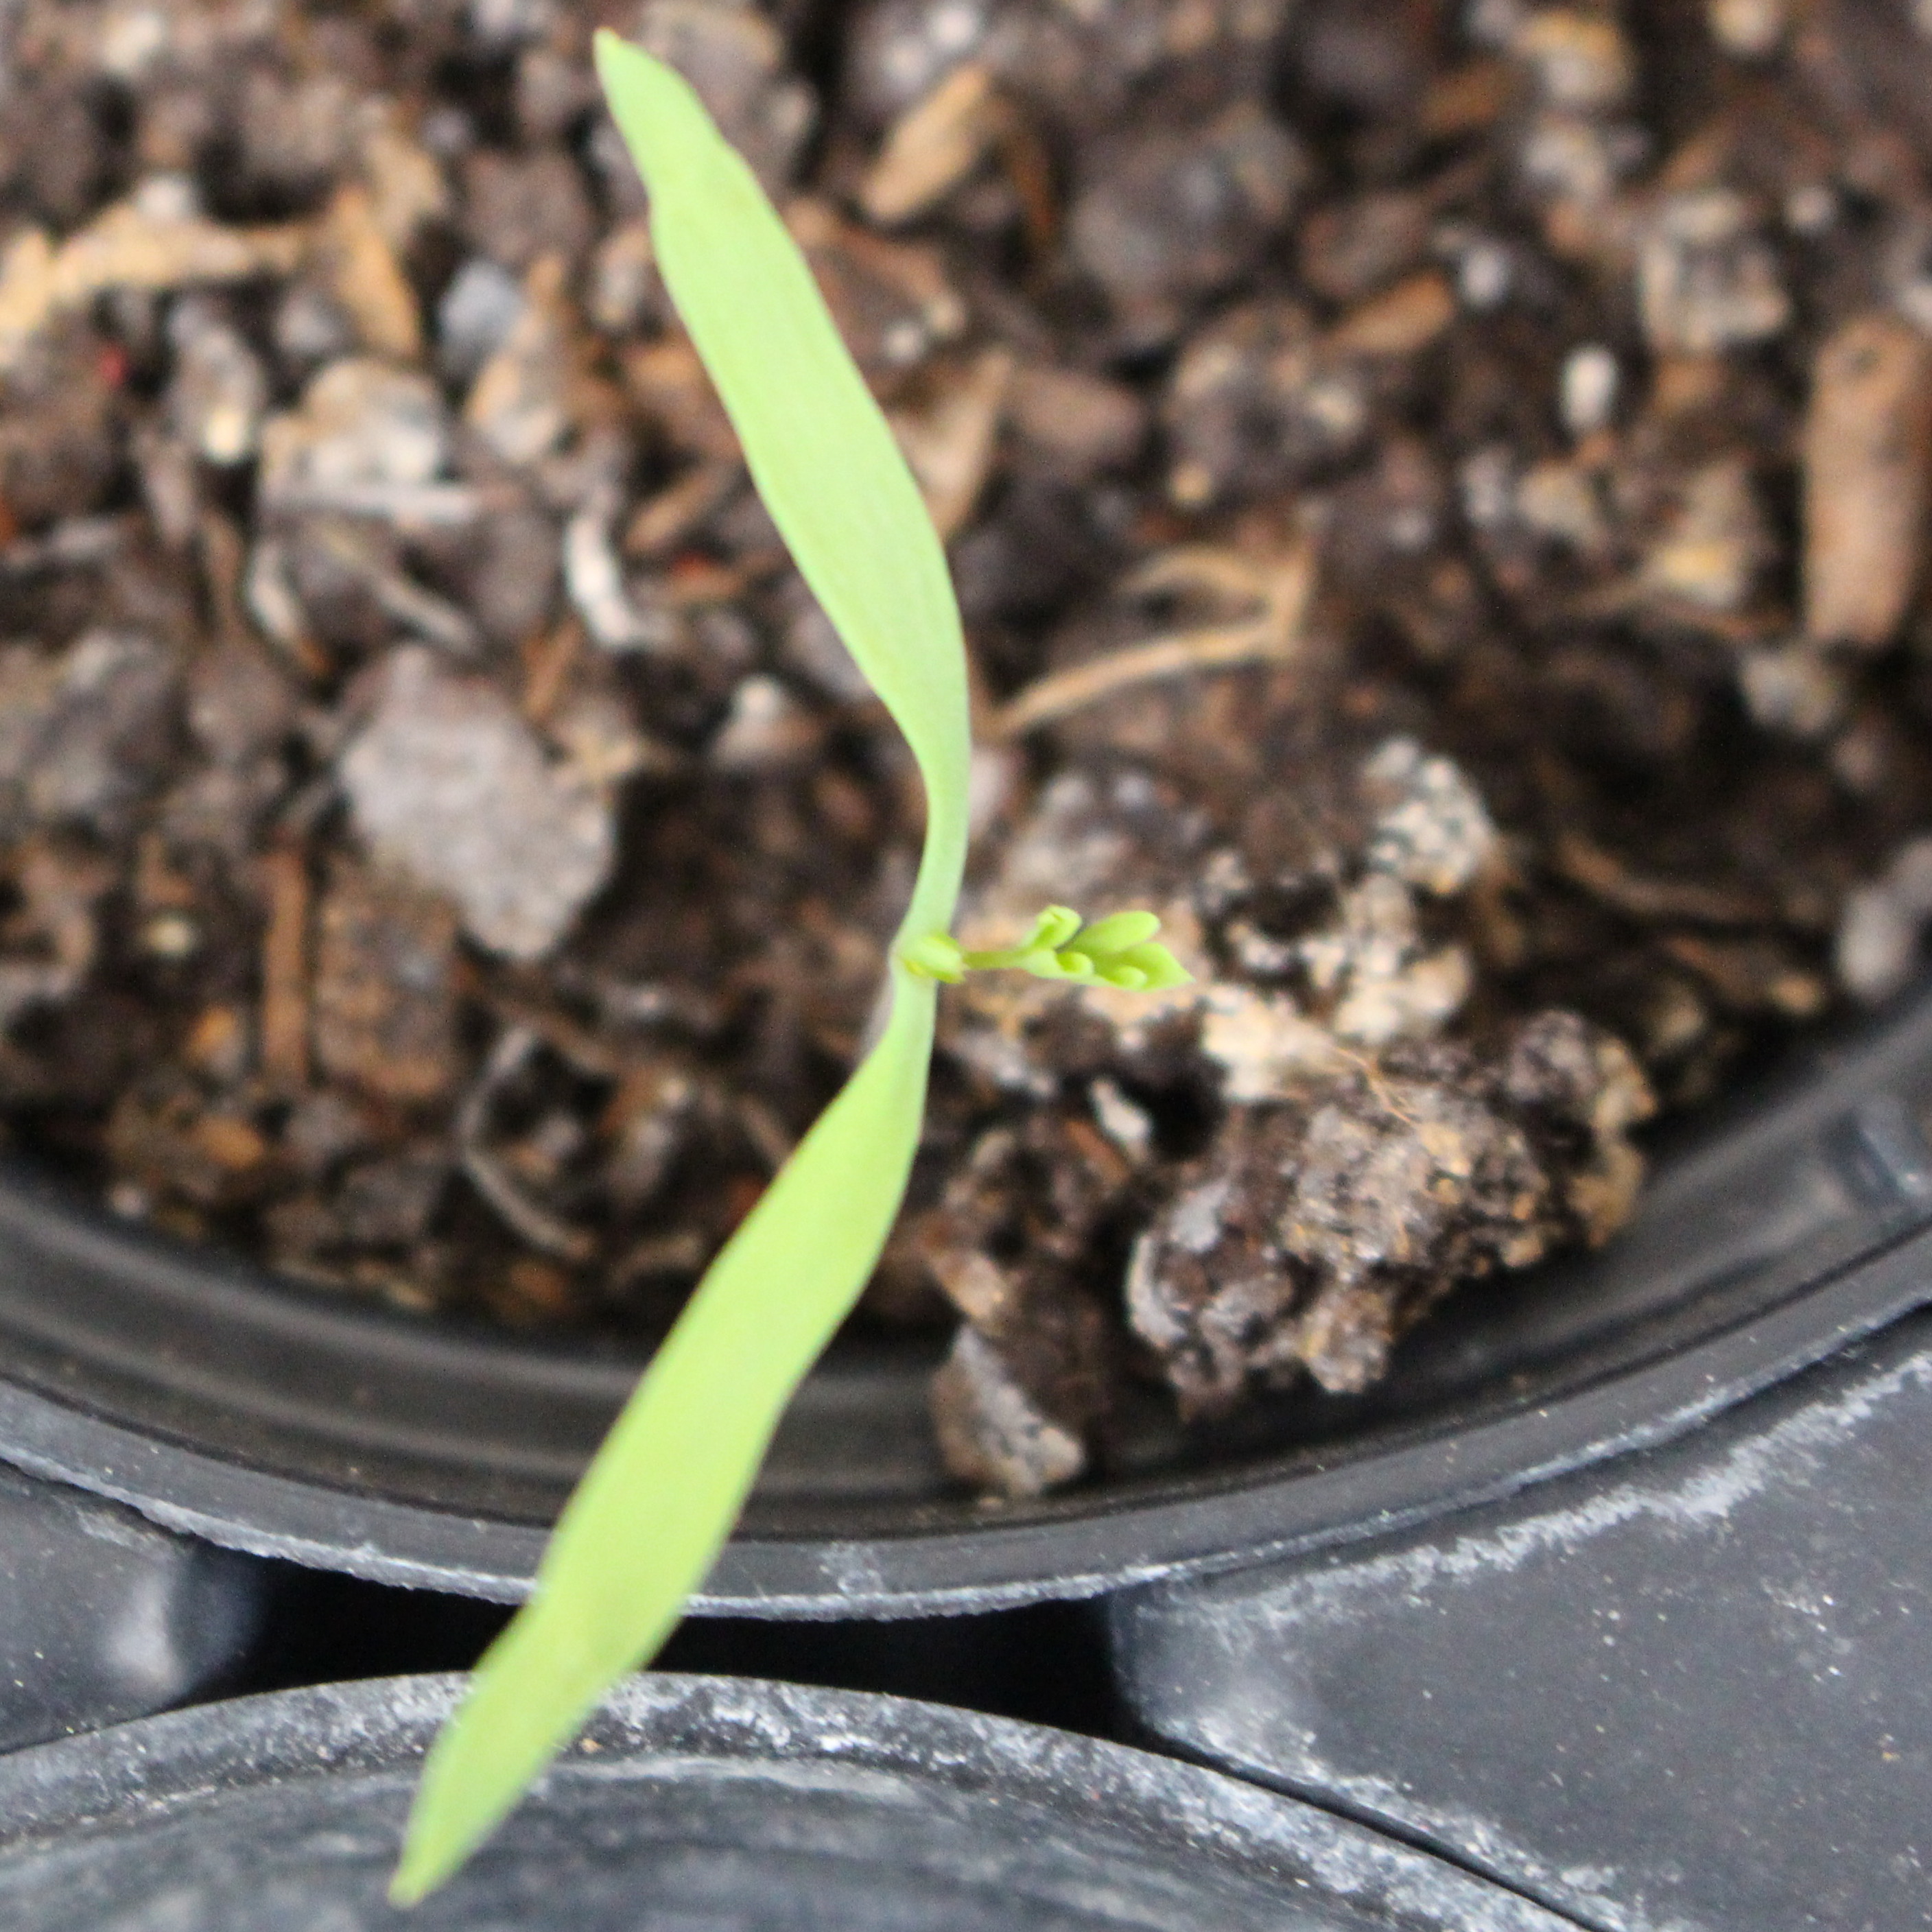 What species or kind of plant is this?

Fumaria officinalis
